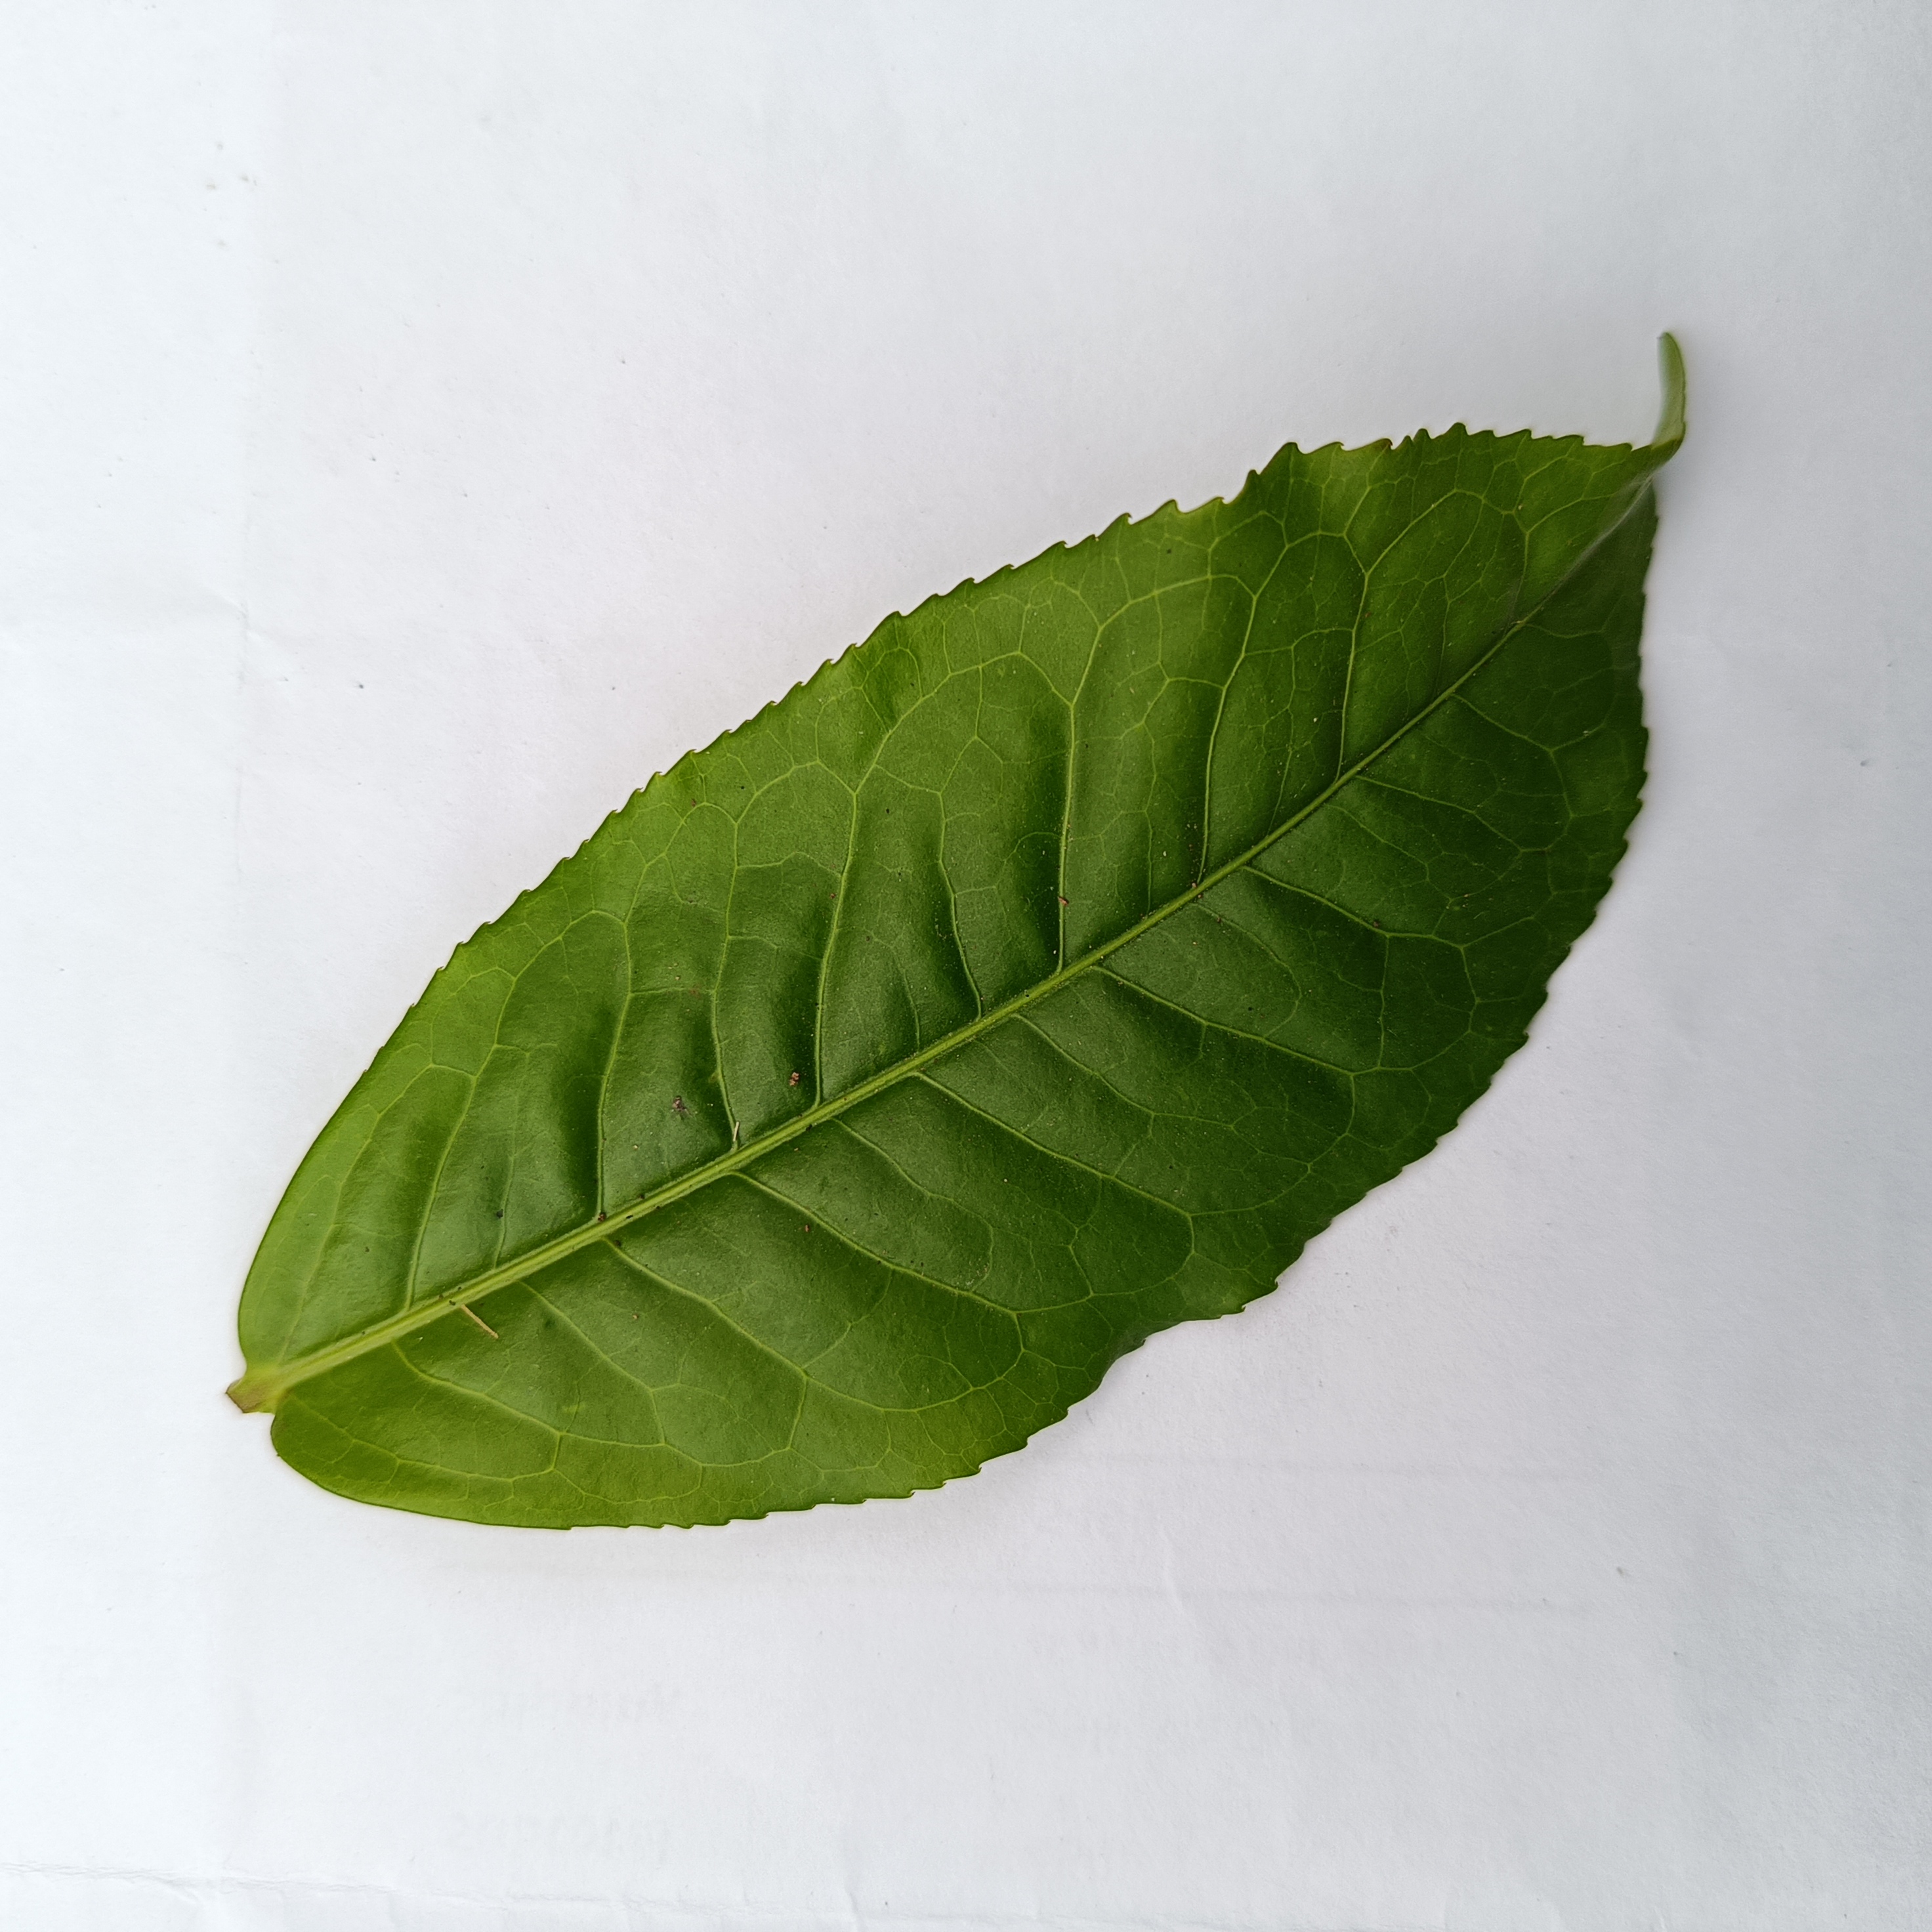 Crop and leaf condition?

tea, healthy
